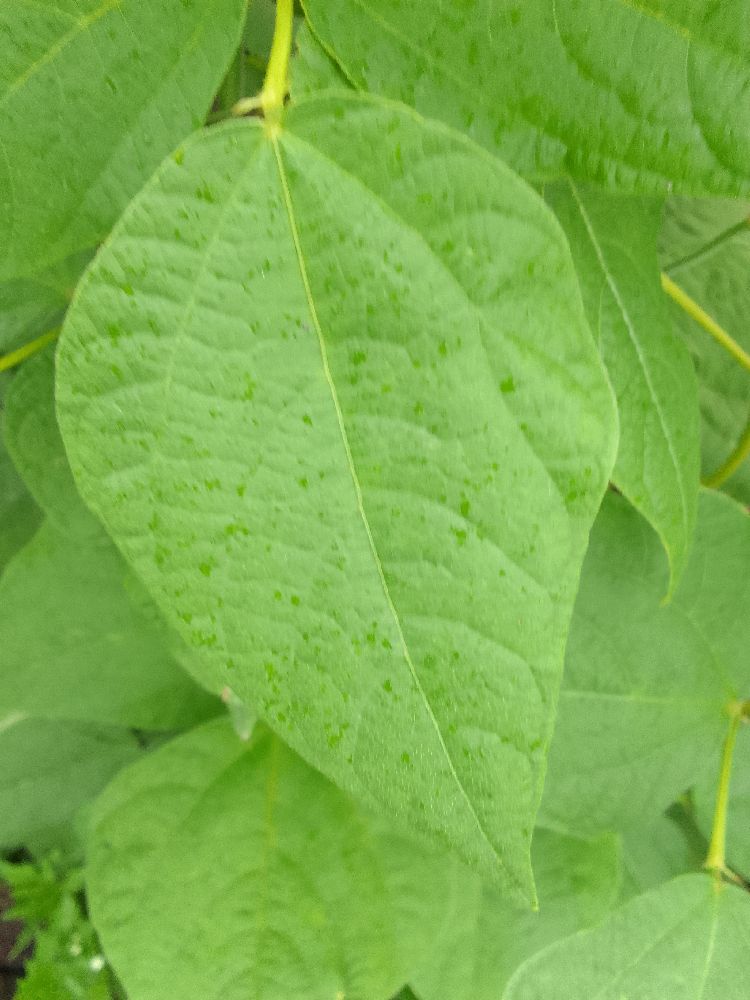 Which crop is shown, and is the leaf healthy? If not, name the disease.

common bean, healthy
